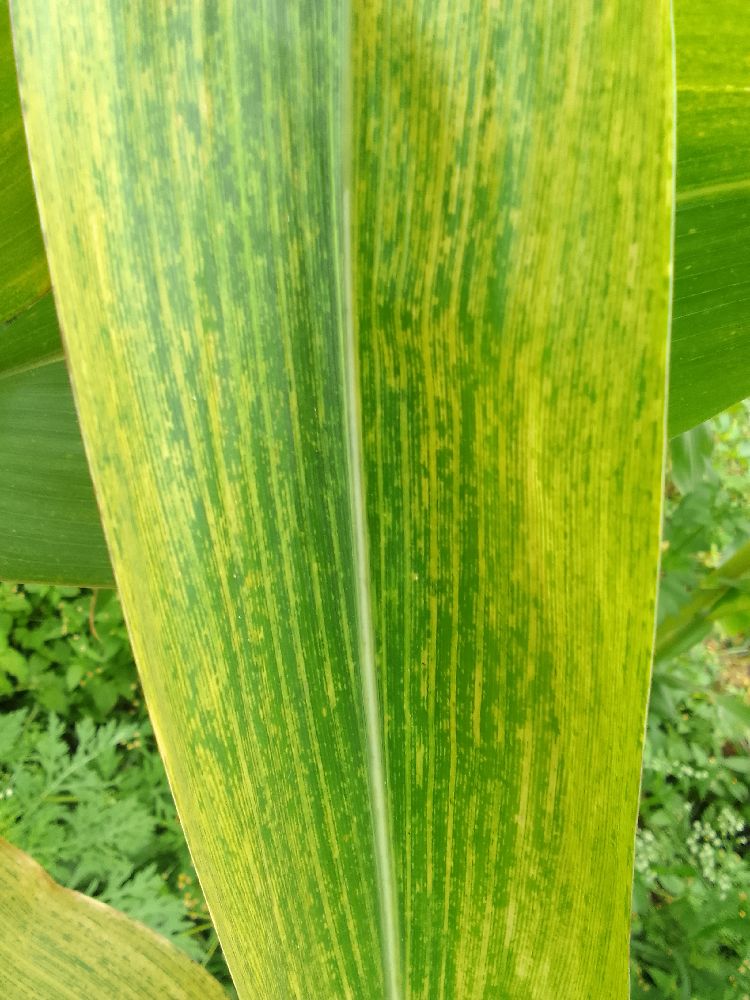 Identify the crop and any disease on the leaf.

maize, maize lethal necrosis
